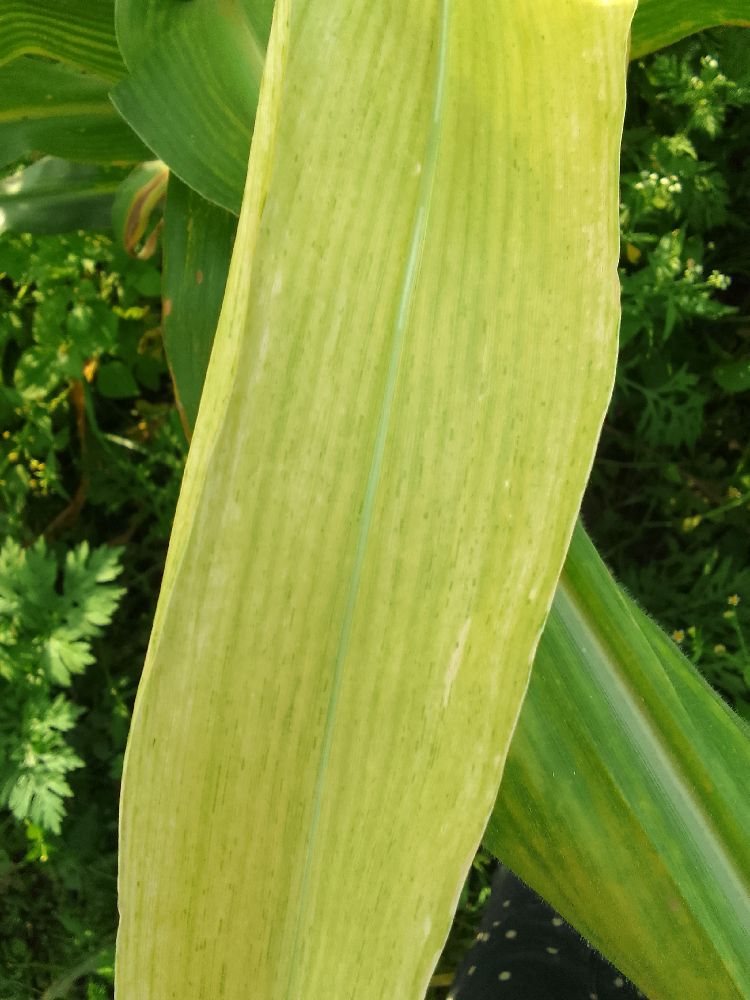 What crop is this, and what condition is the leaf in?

maize, maize lethal necrosis
